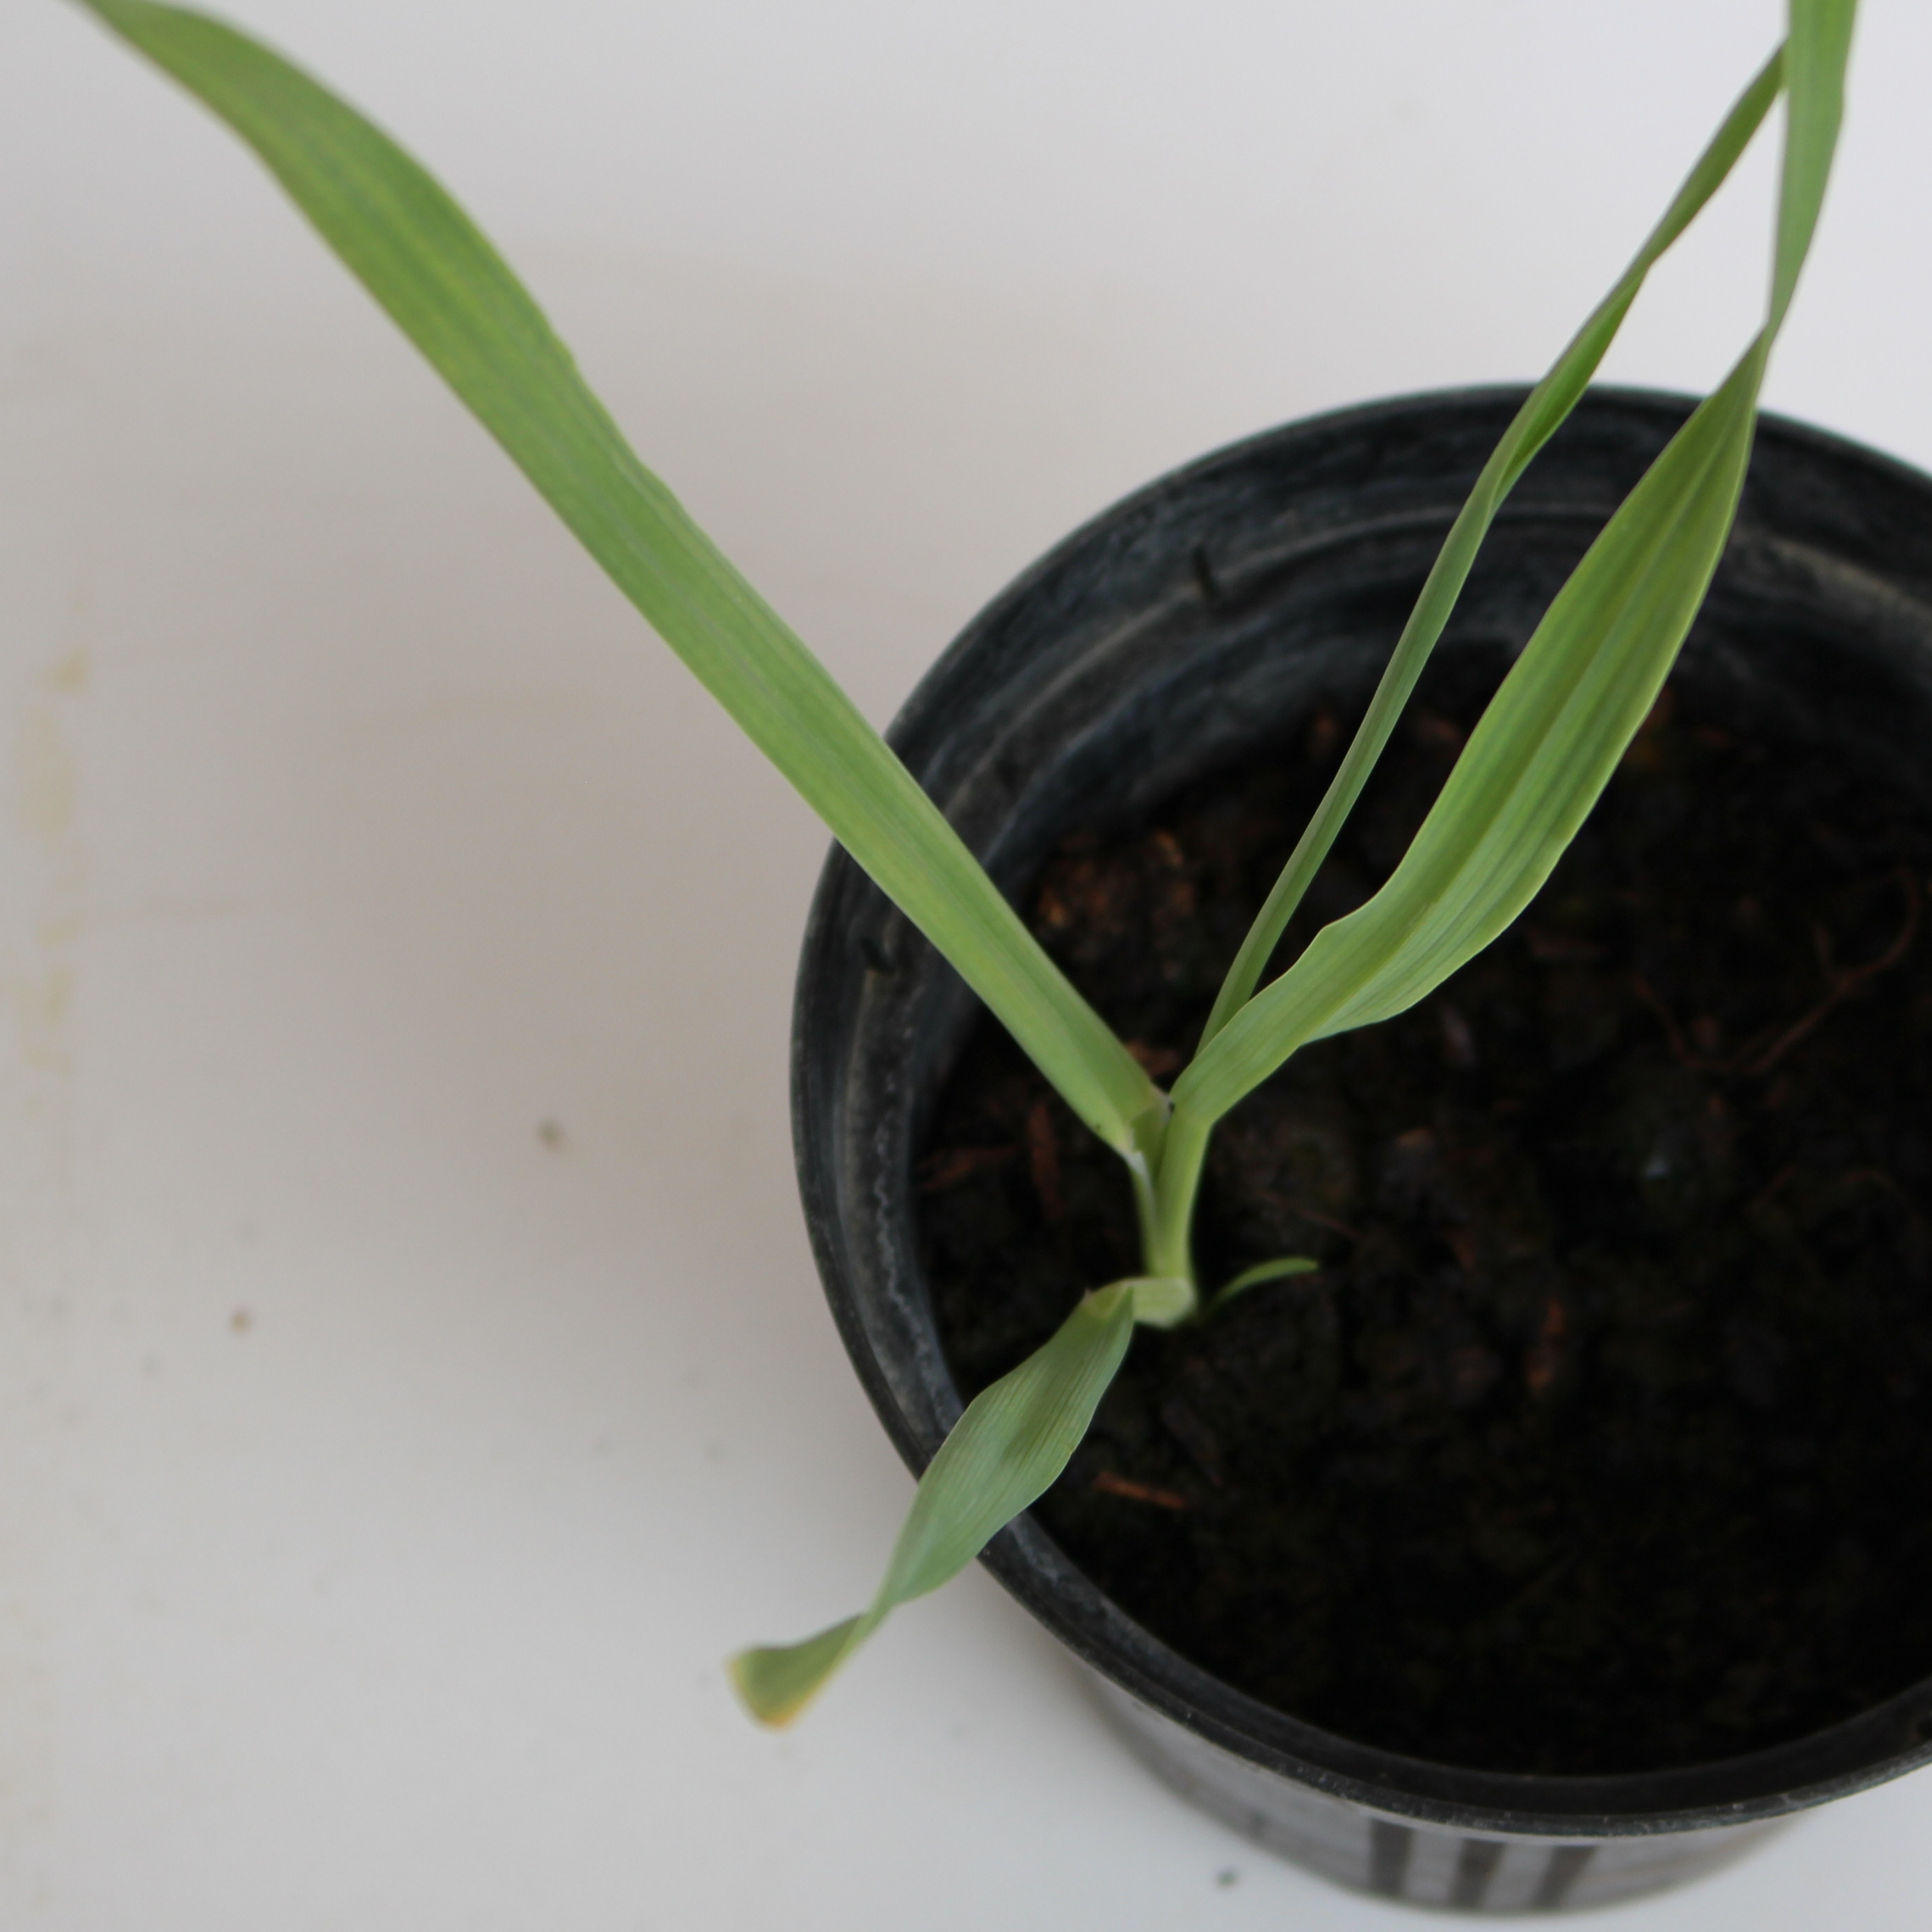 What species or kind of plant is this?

Avena sterilis
